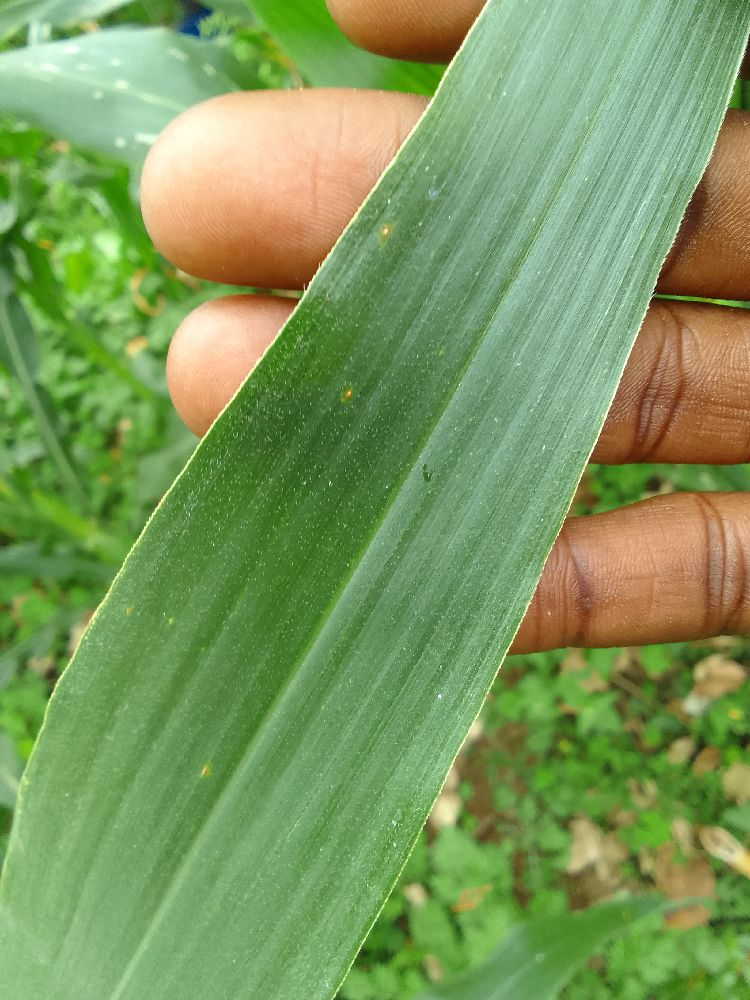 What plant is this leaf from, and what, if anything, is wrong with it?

maize, healthy
